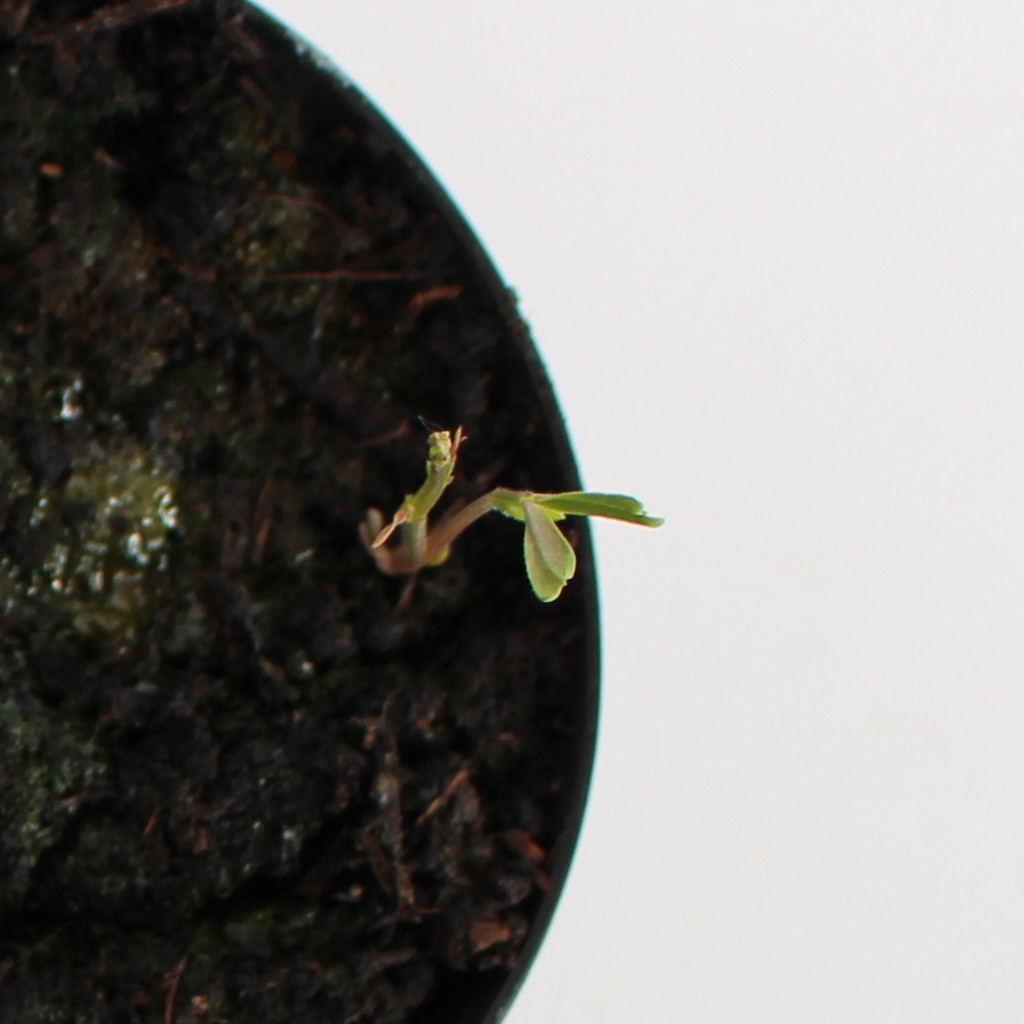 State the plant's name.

Vicia sativa
